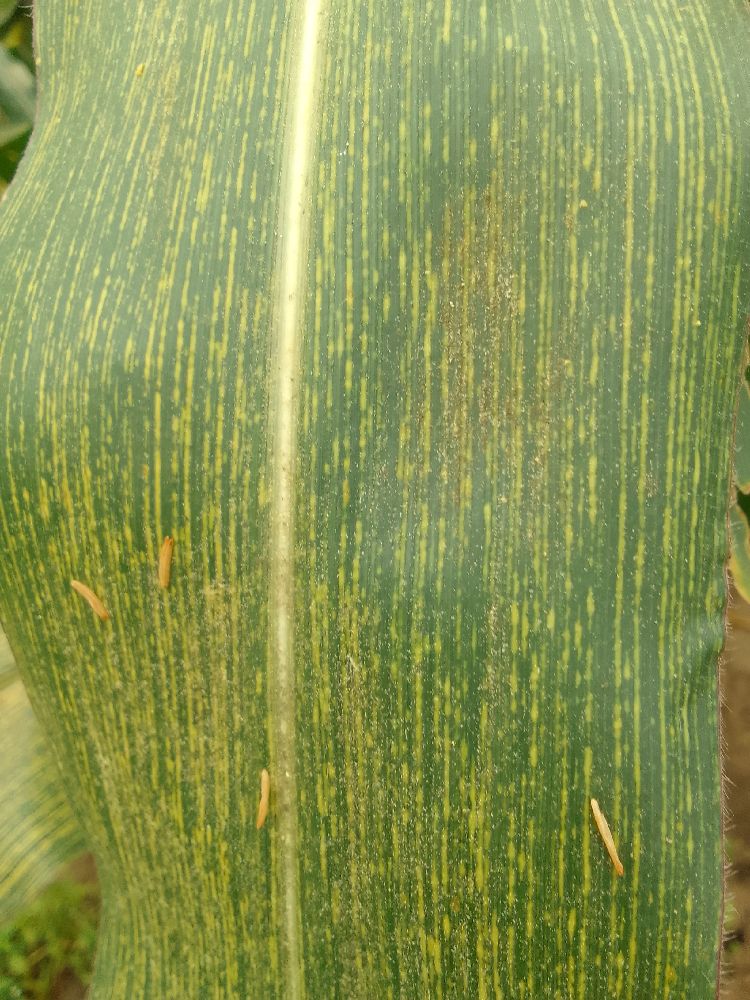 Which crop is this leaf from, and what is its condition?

maize, maize streak virus
